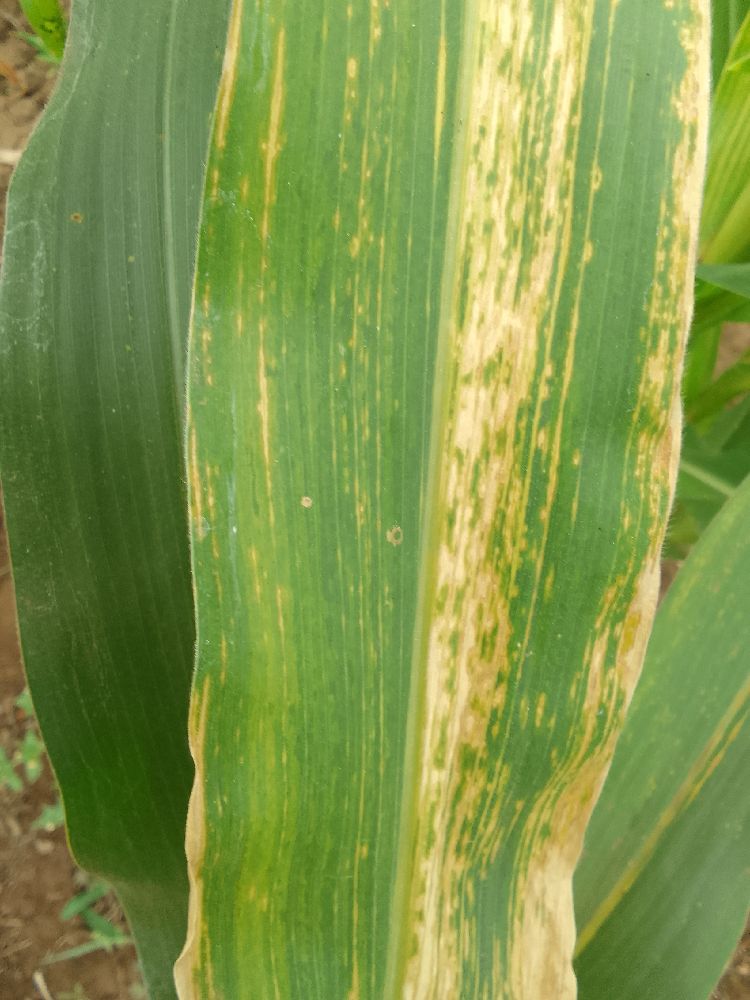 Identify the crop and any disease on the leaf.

maize, maize lethal necrosis
